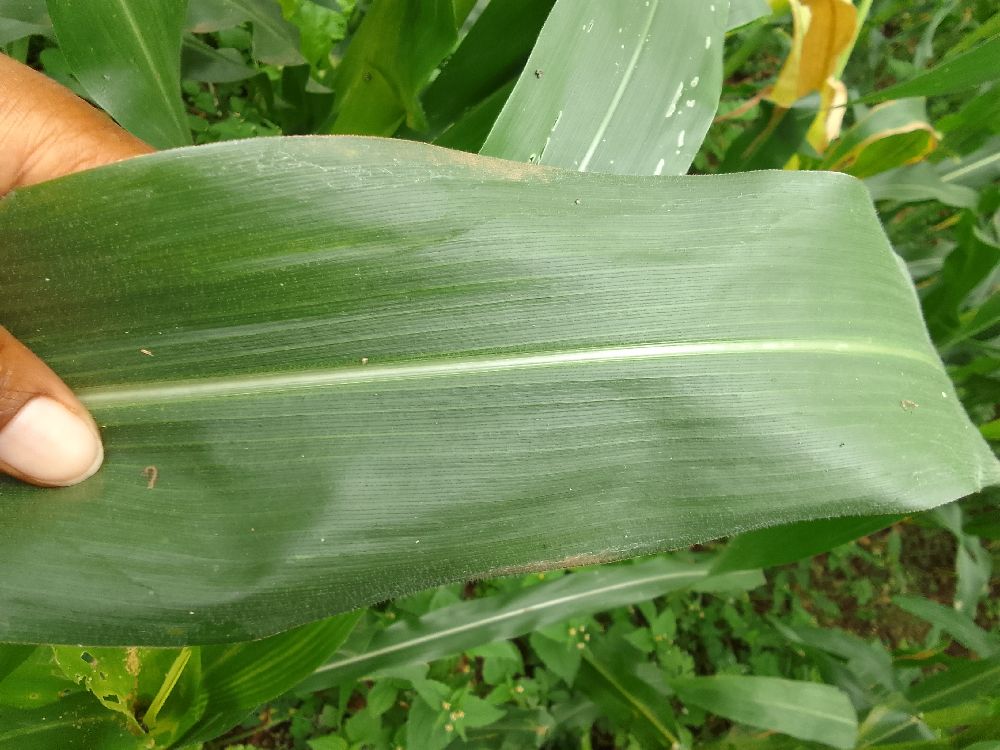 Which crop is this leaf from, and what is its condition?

maize, healthy
